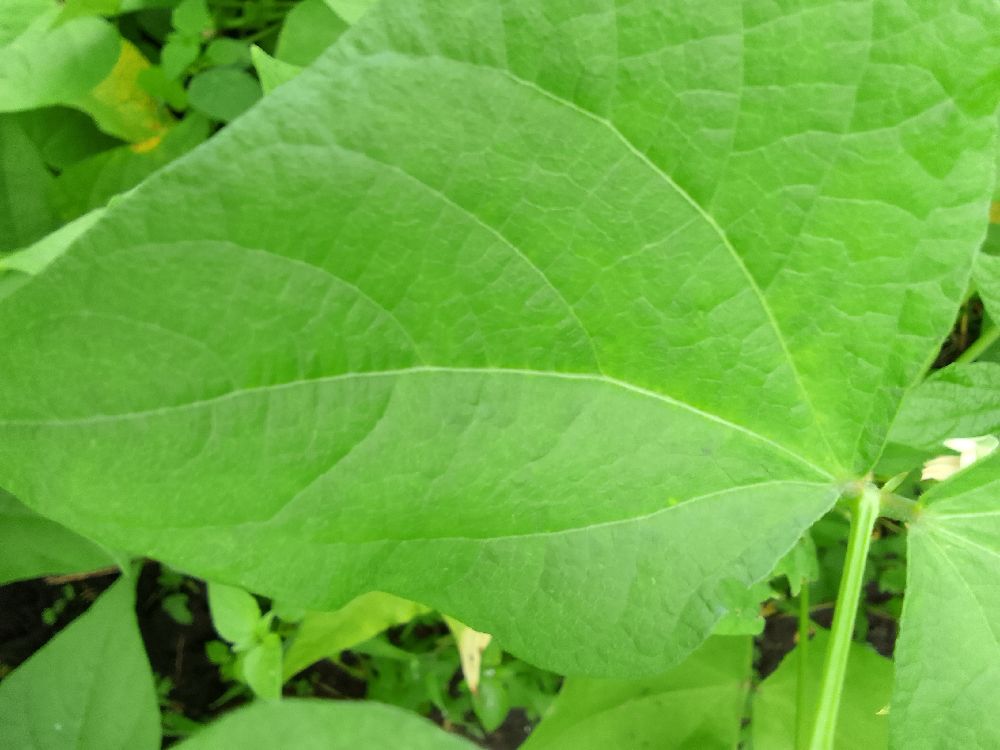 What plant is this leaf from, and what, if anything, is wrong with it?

common bean, healthy
